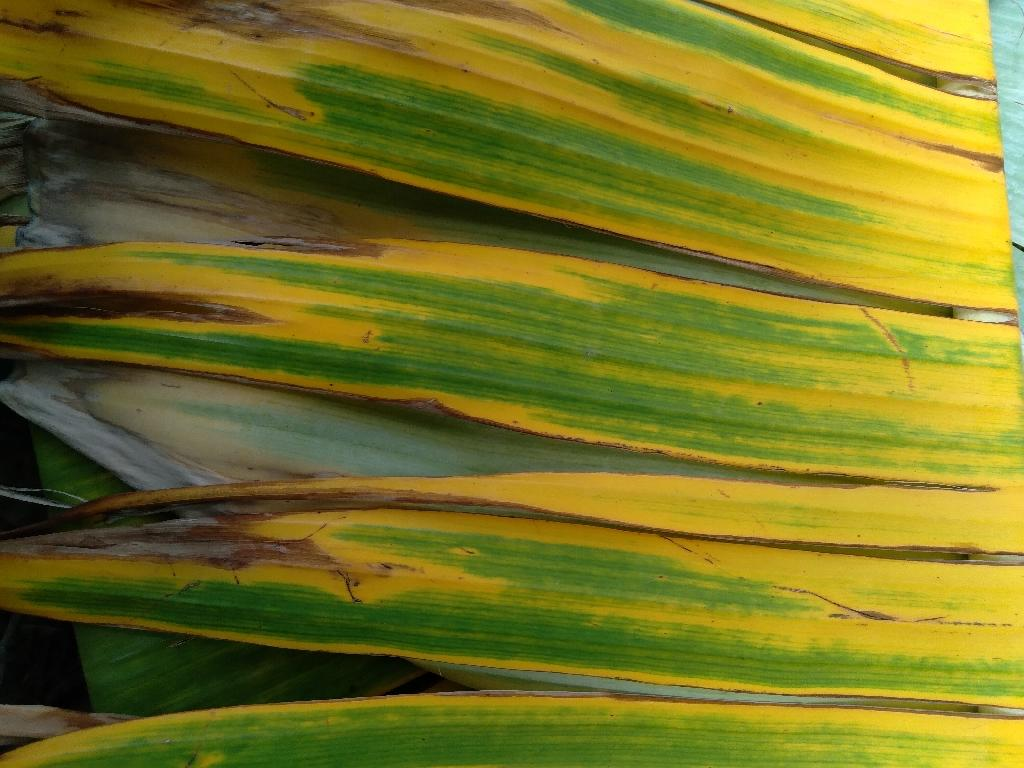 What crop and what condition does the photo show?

banana, fusarium wilt race 1
